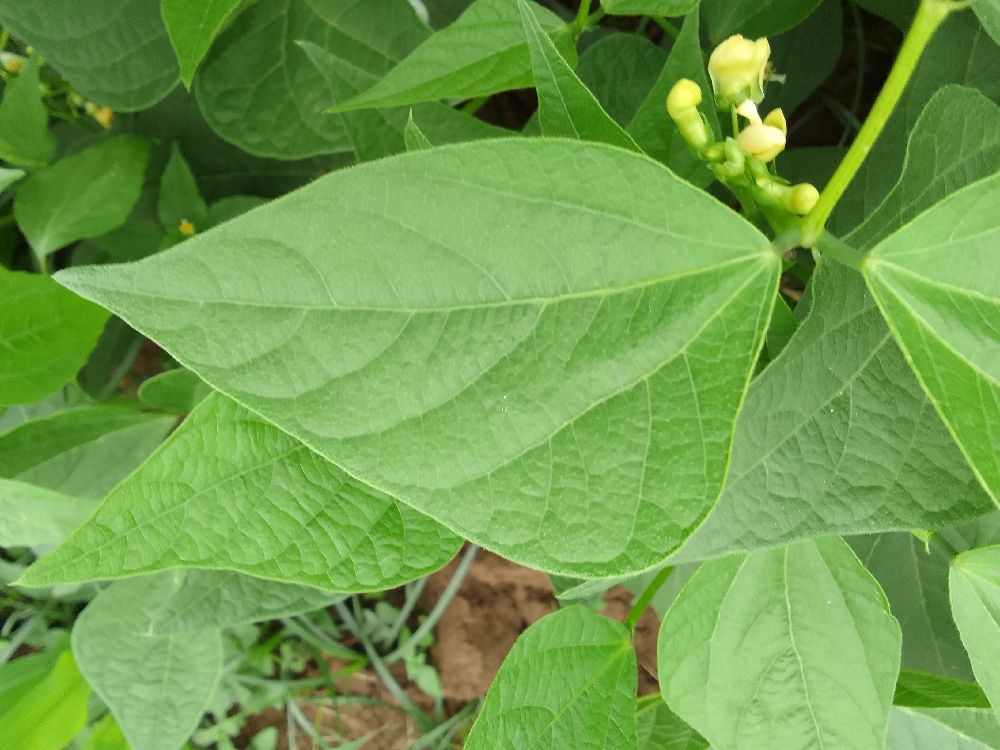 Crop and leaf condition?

common bean, healthy
